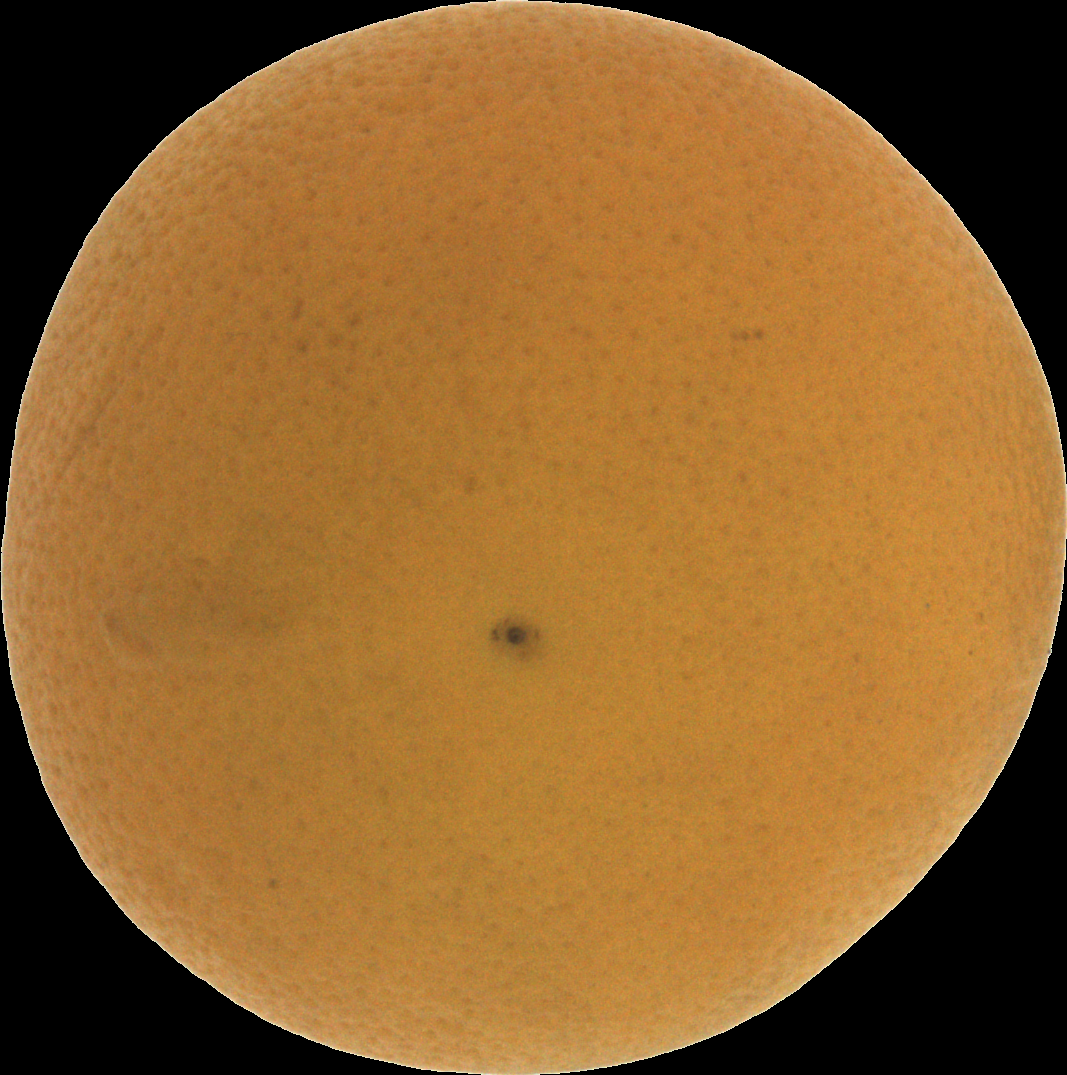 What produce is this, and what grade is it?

orange, bad
